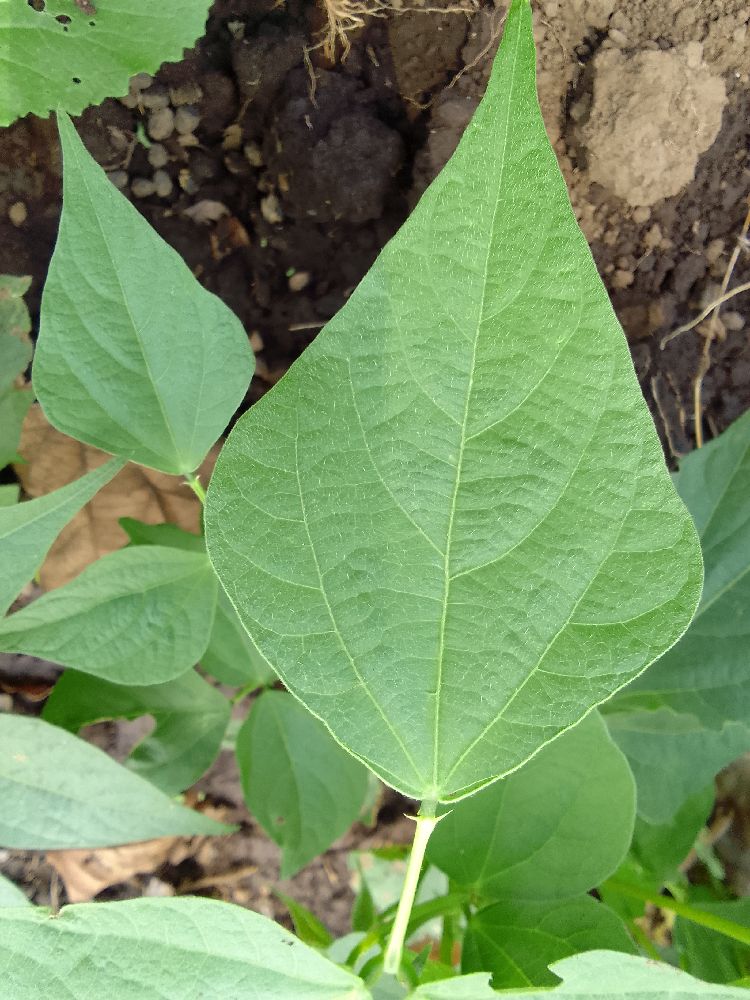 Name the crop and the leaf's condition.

common bean, healthy
